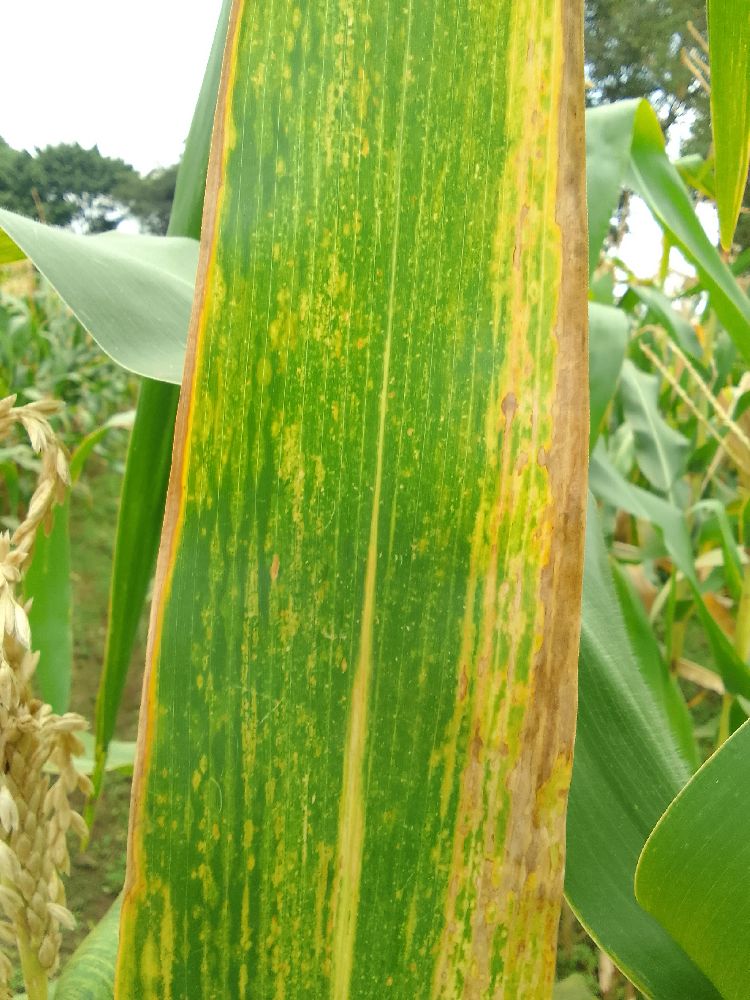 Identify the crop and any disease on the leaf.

maize, maize lethal necrosis
